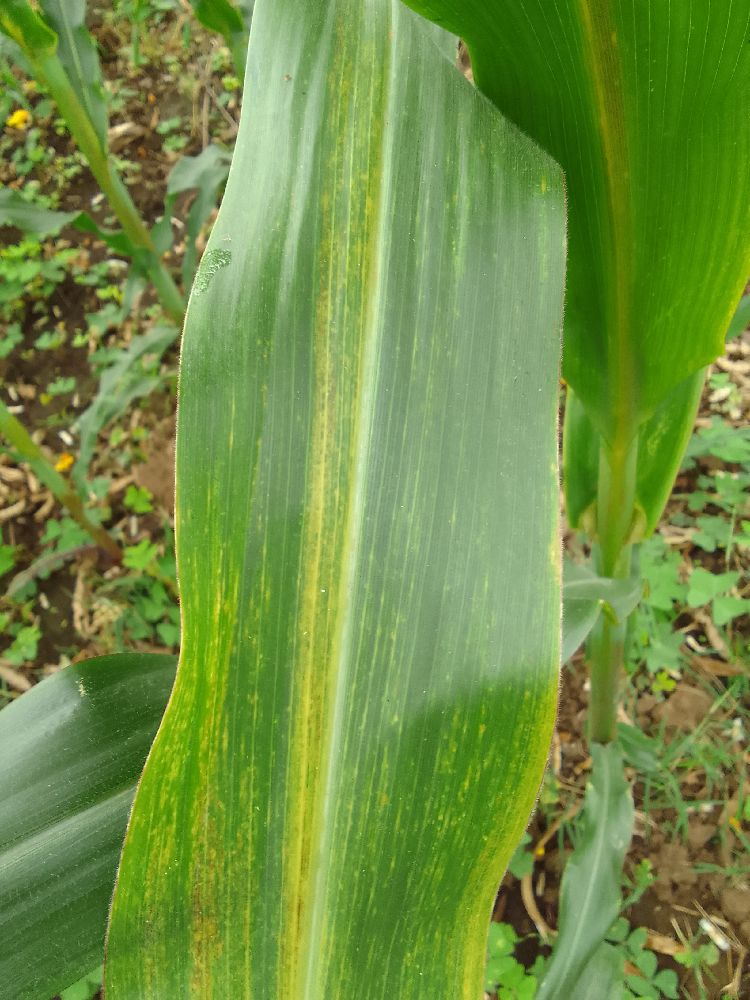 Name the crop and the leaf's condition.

maize, maize lethal necrosis
